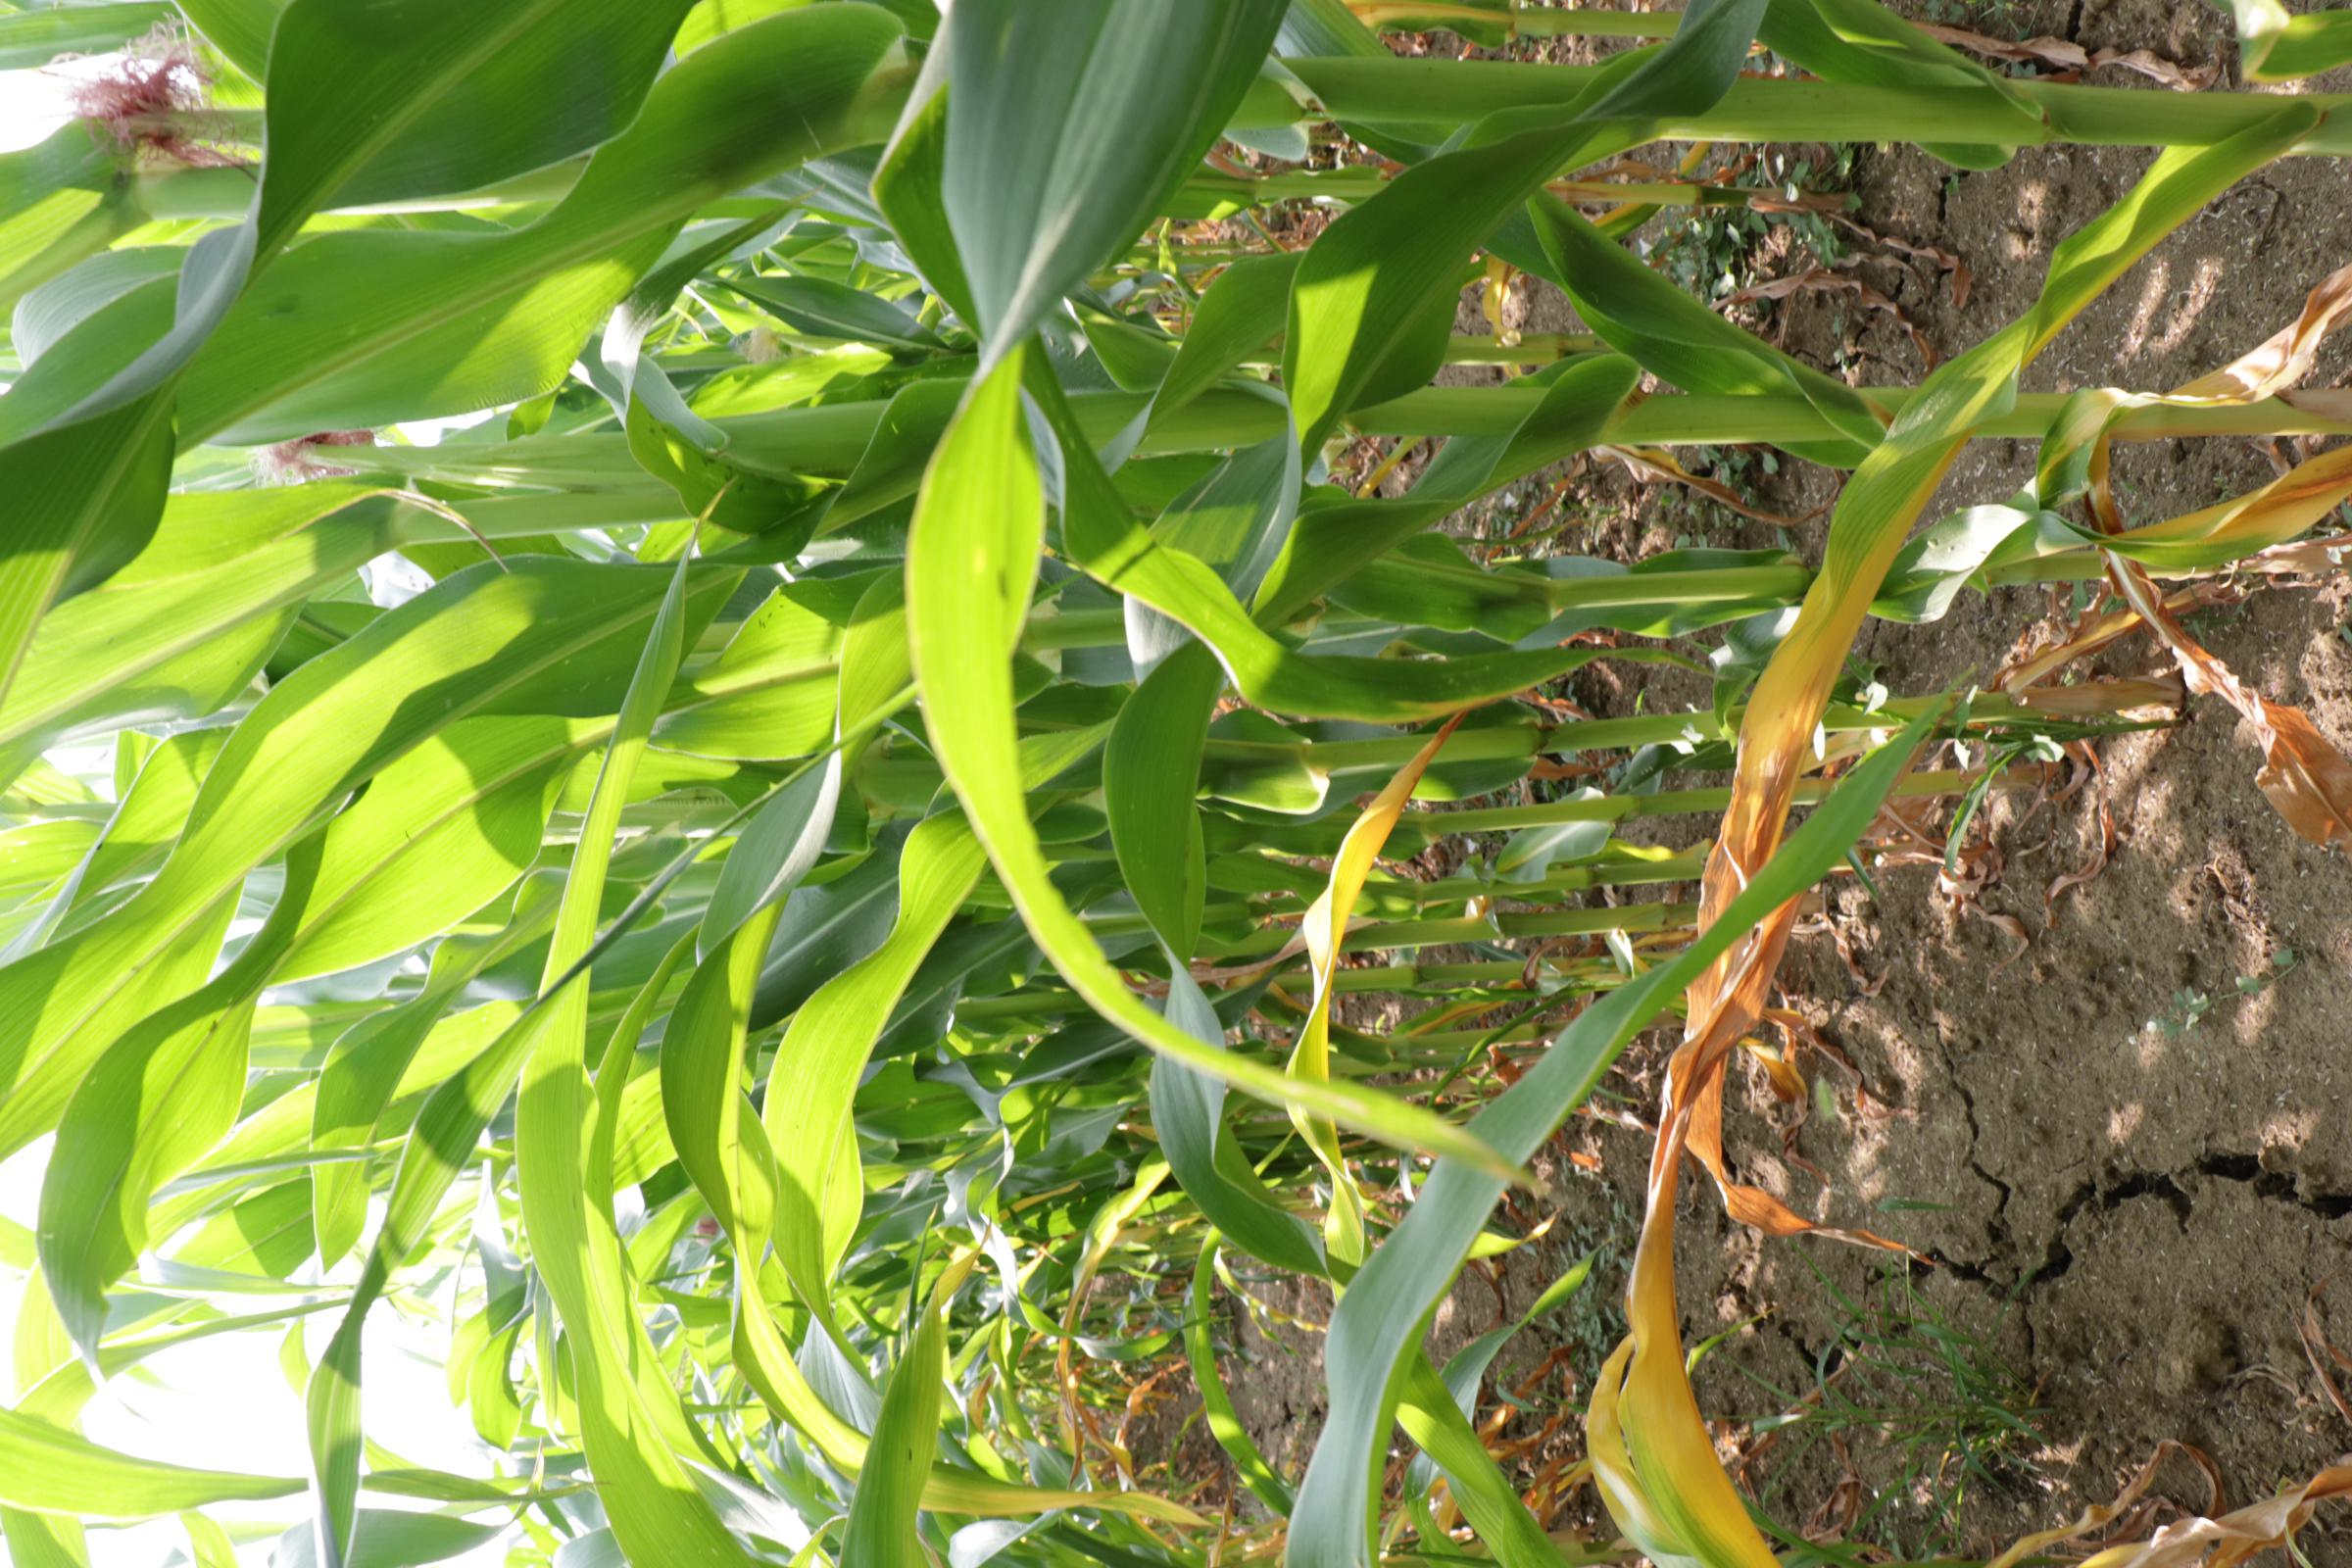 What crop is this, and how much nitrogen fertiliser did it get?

maize, reduced nitrogen fertilisation
